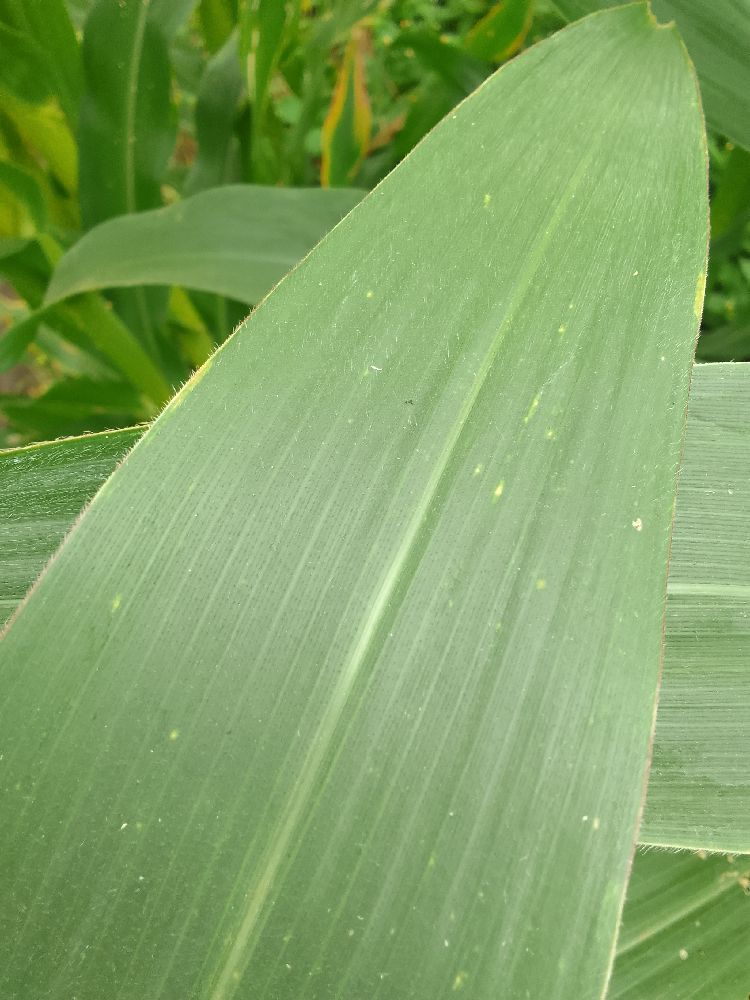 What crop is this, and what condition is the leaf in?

maize, healthy
